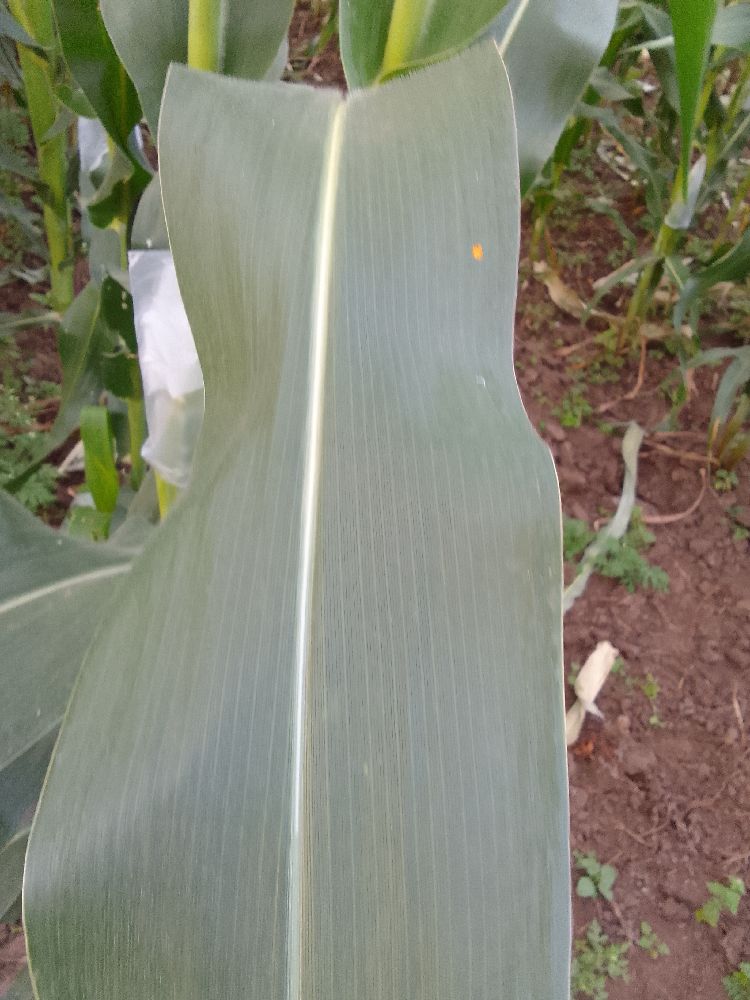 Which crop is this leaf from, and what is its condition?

maize, healthy
